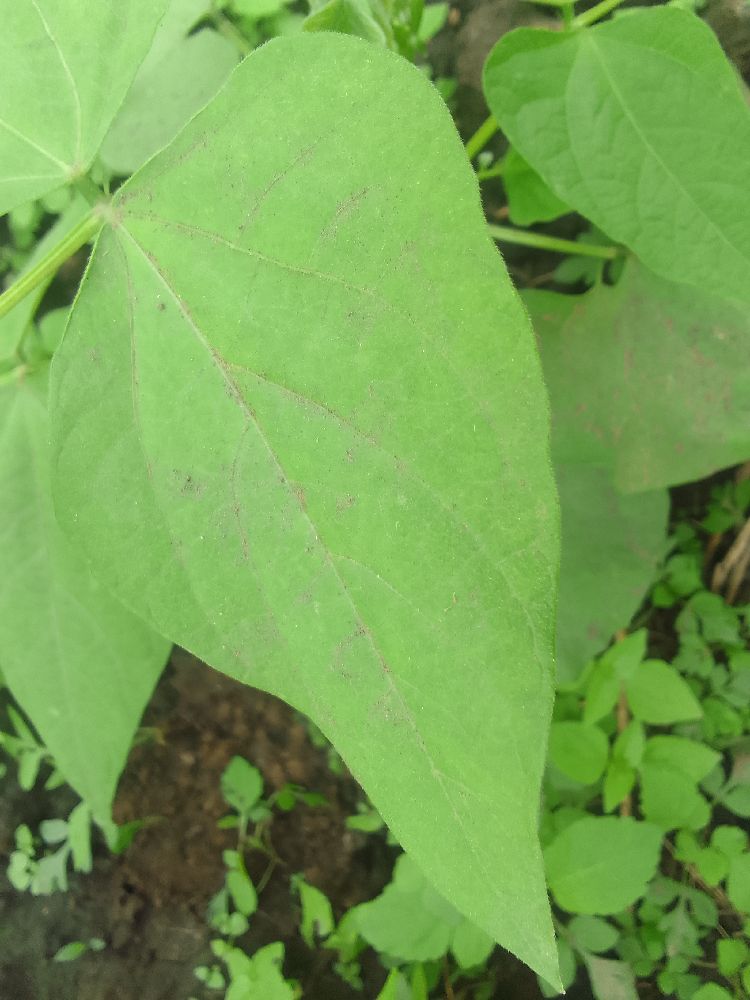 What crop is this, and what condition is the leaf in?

common bean, healthy
